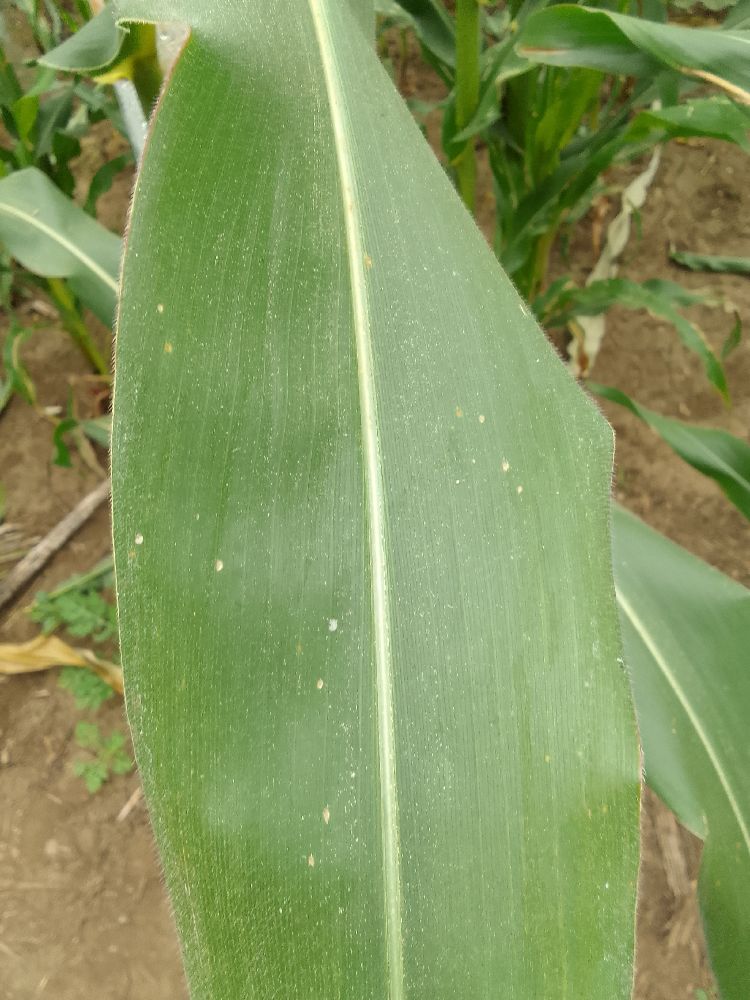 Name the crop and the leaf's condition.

maize, healthy
